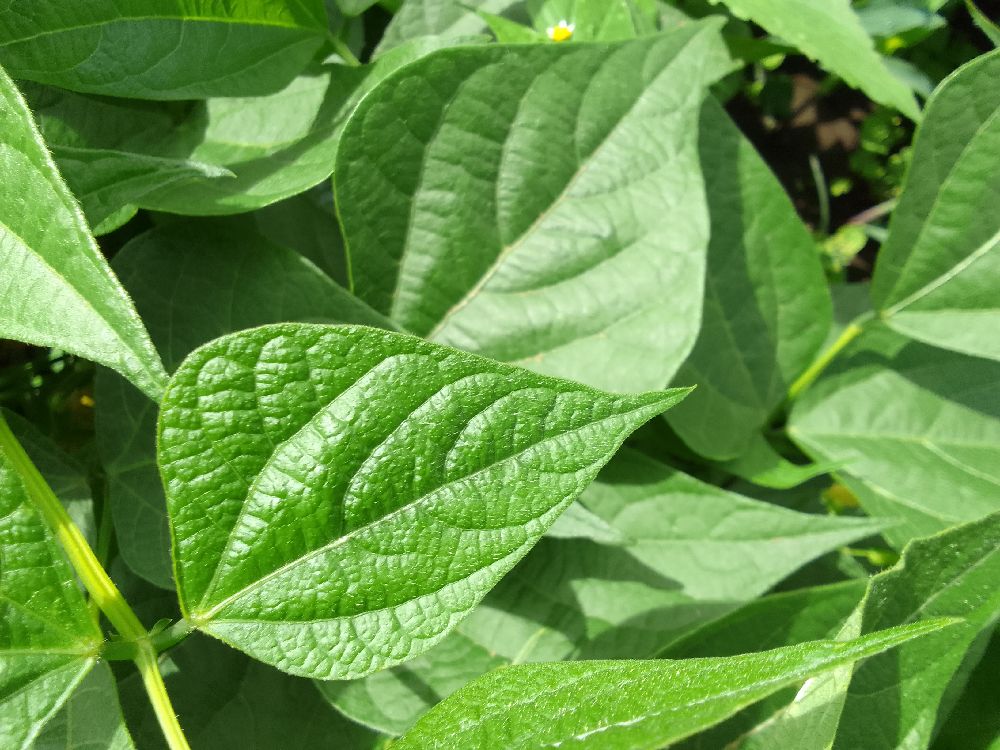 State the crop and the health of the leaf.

common bean, healthy
